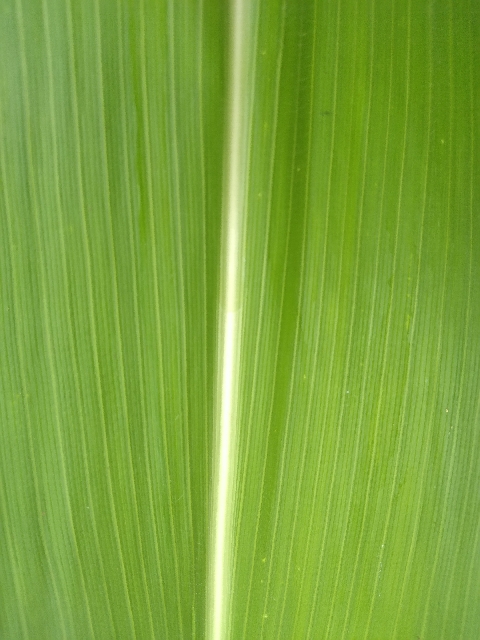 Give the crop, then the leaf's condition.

maize, healthy
